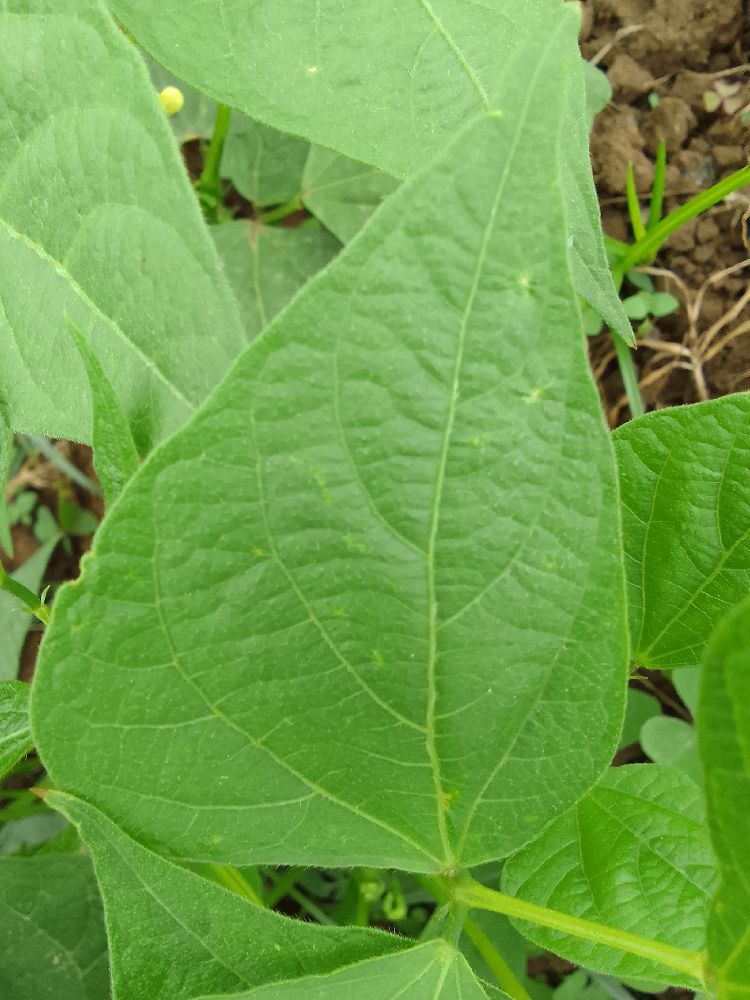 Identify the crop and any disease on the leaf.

common bean, healthy
